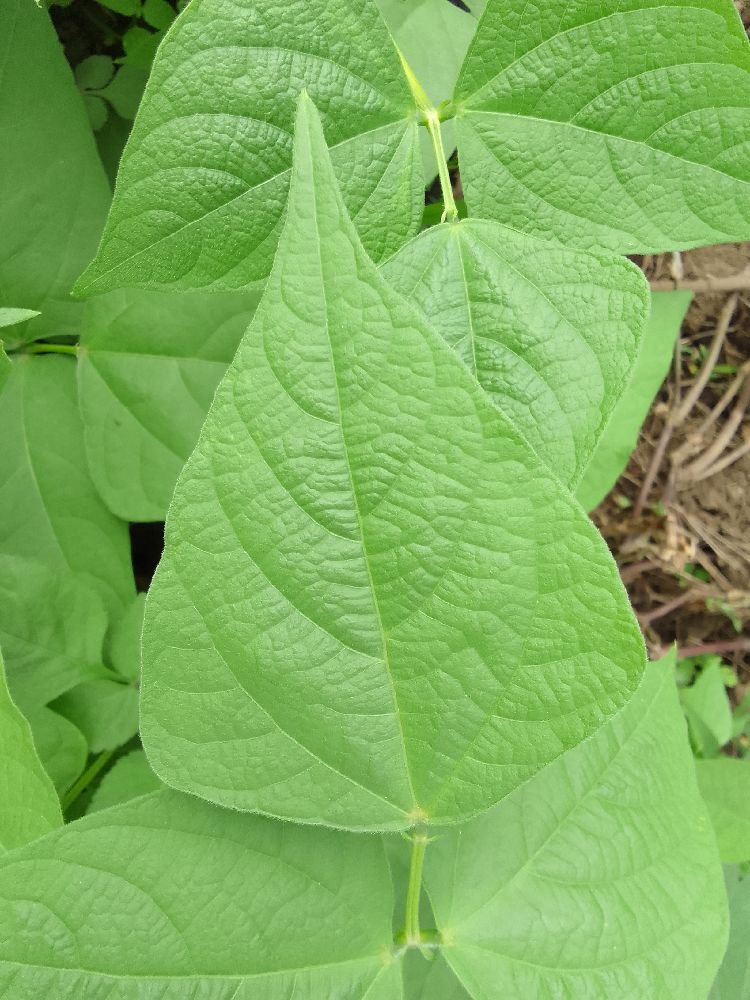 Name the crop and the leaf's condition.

common bean, healthy
